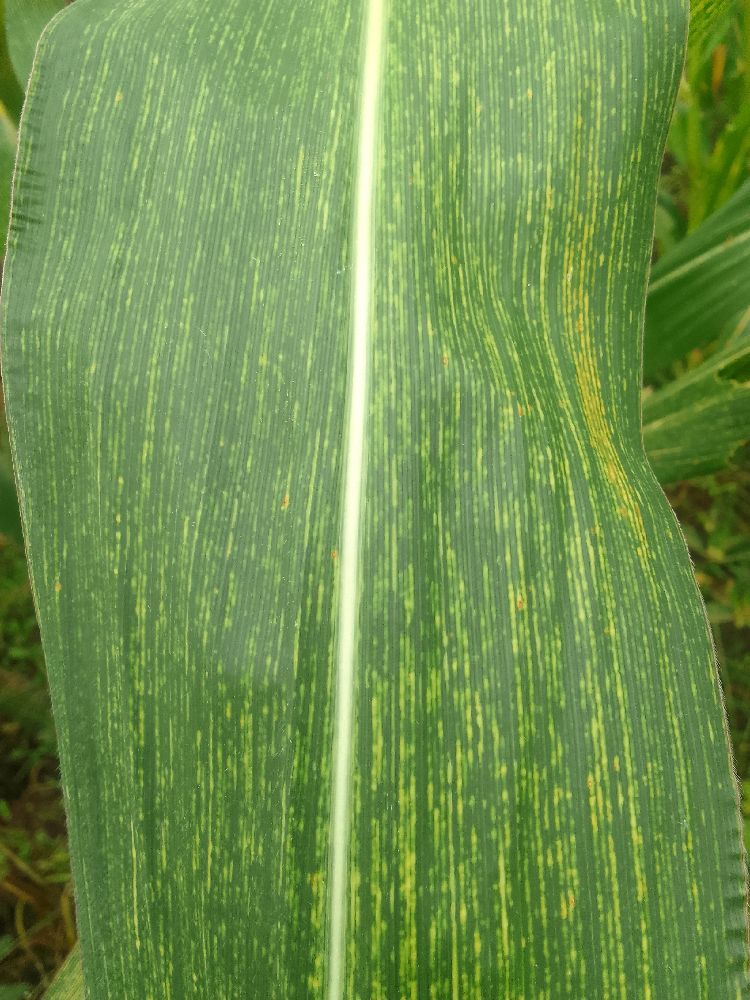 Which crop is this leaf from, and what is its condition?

maize, maize streak virus
